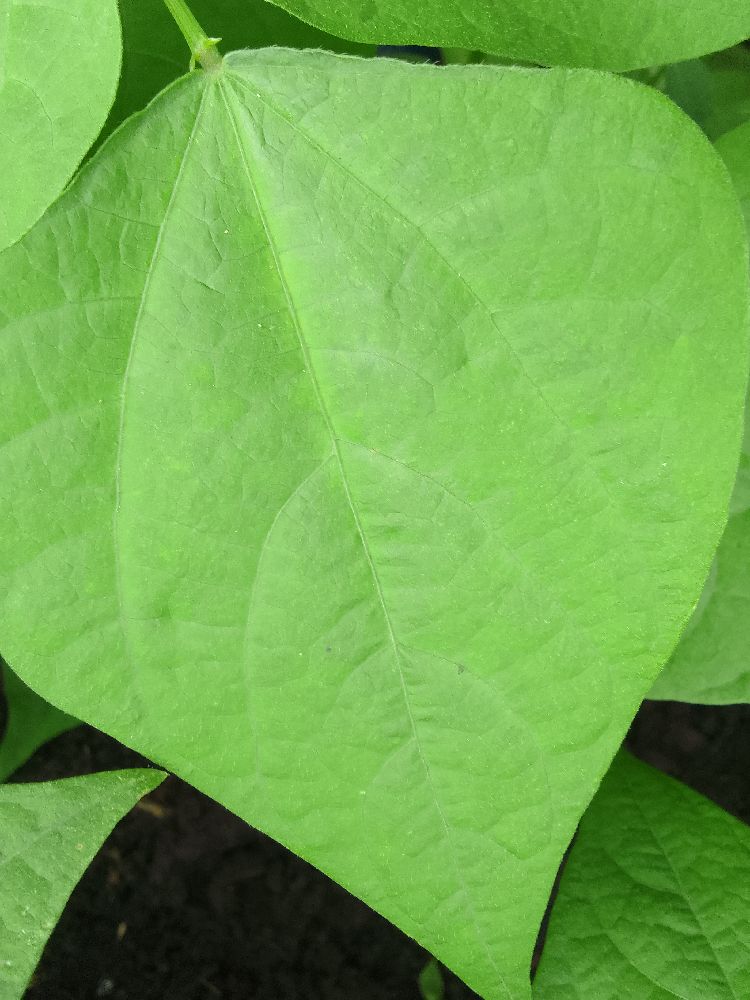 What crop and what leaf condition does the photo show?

common bean, healthy
